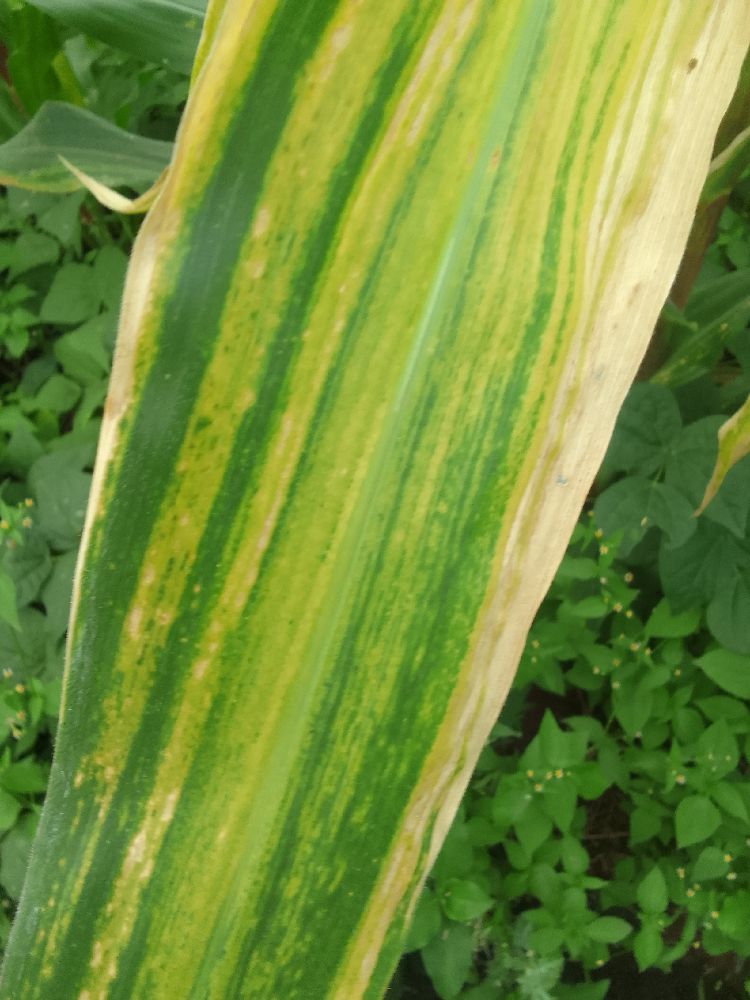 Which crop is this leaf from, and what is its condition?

maize, maize lethal necrosis
